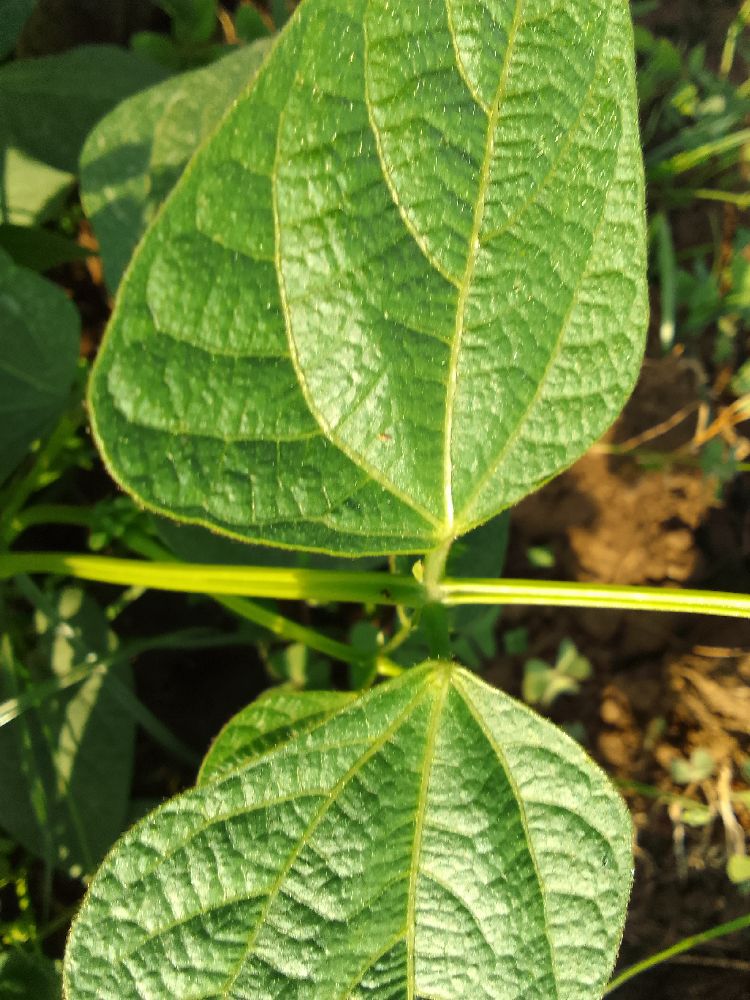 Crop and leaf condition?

common bean, healthy
